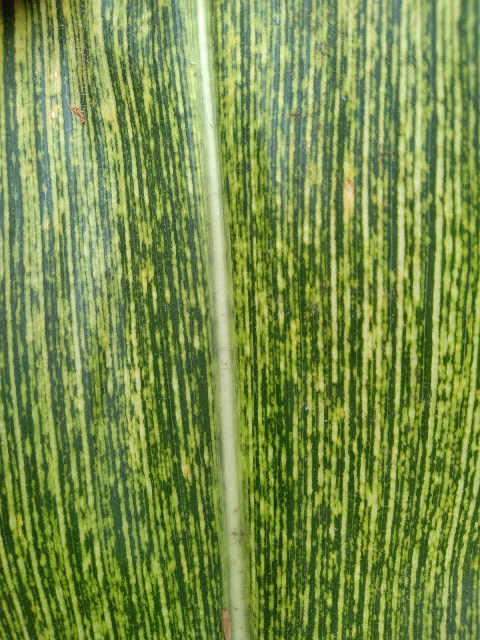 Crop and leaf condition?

maize, maize streak virus
